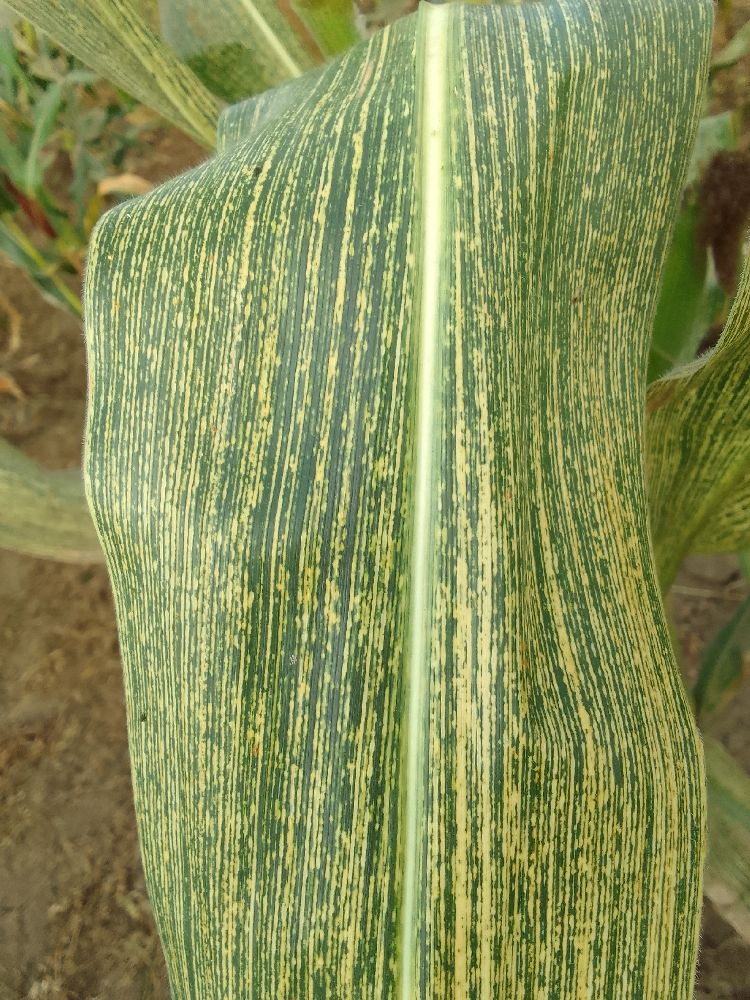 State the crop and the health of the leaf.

maize, maize streak virus
